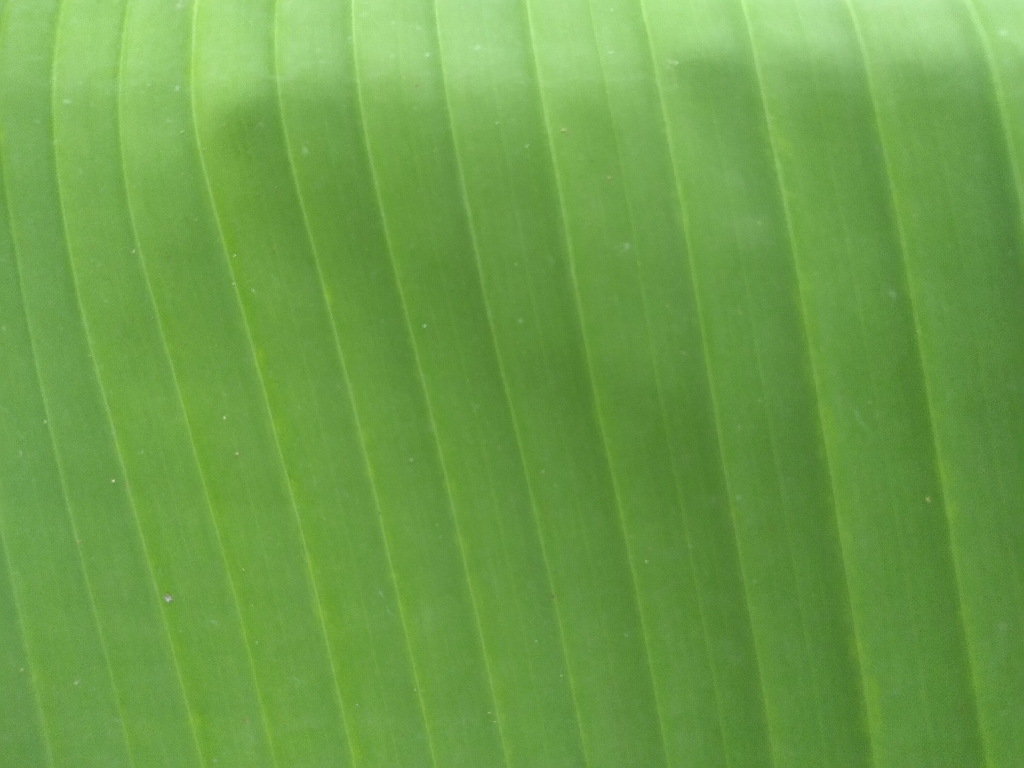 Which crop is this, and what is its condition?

banana, healthy
